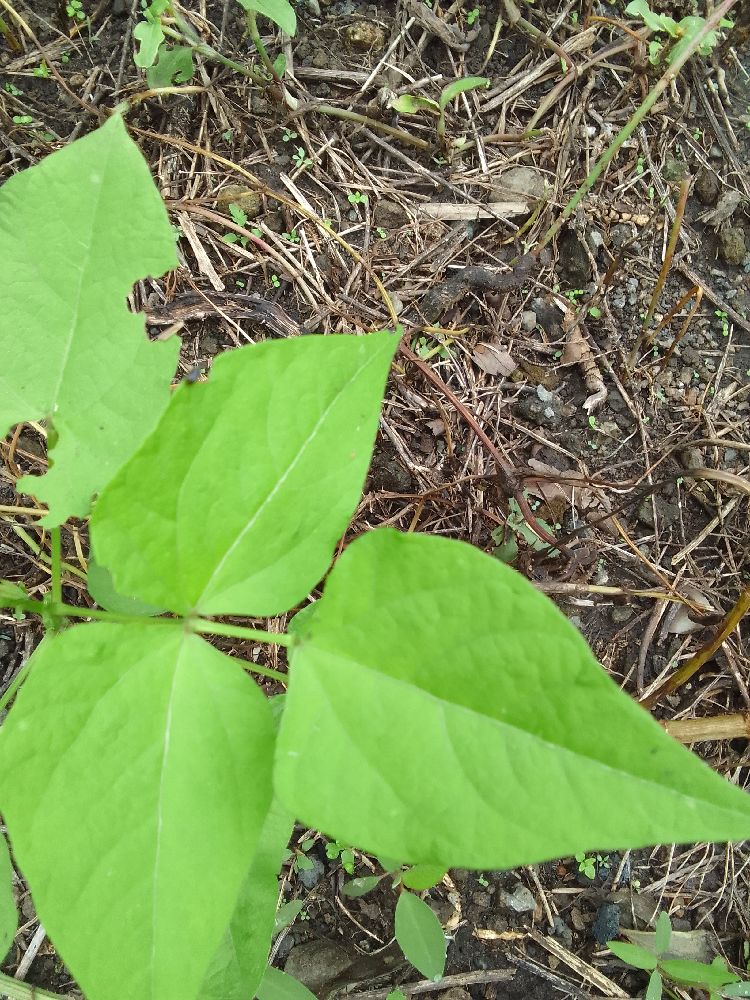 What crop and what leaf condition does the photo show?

common bean, healthy
